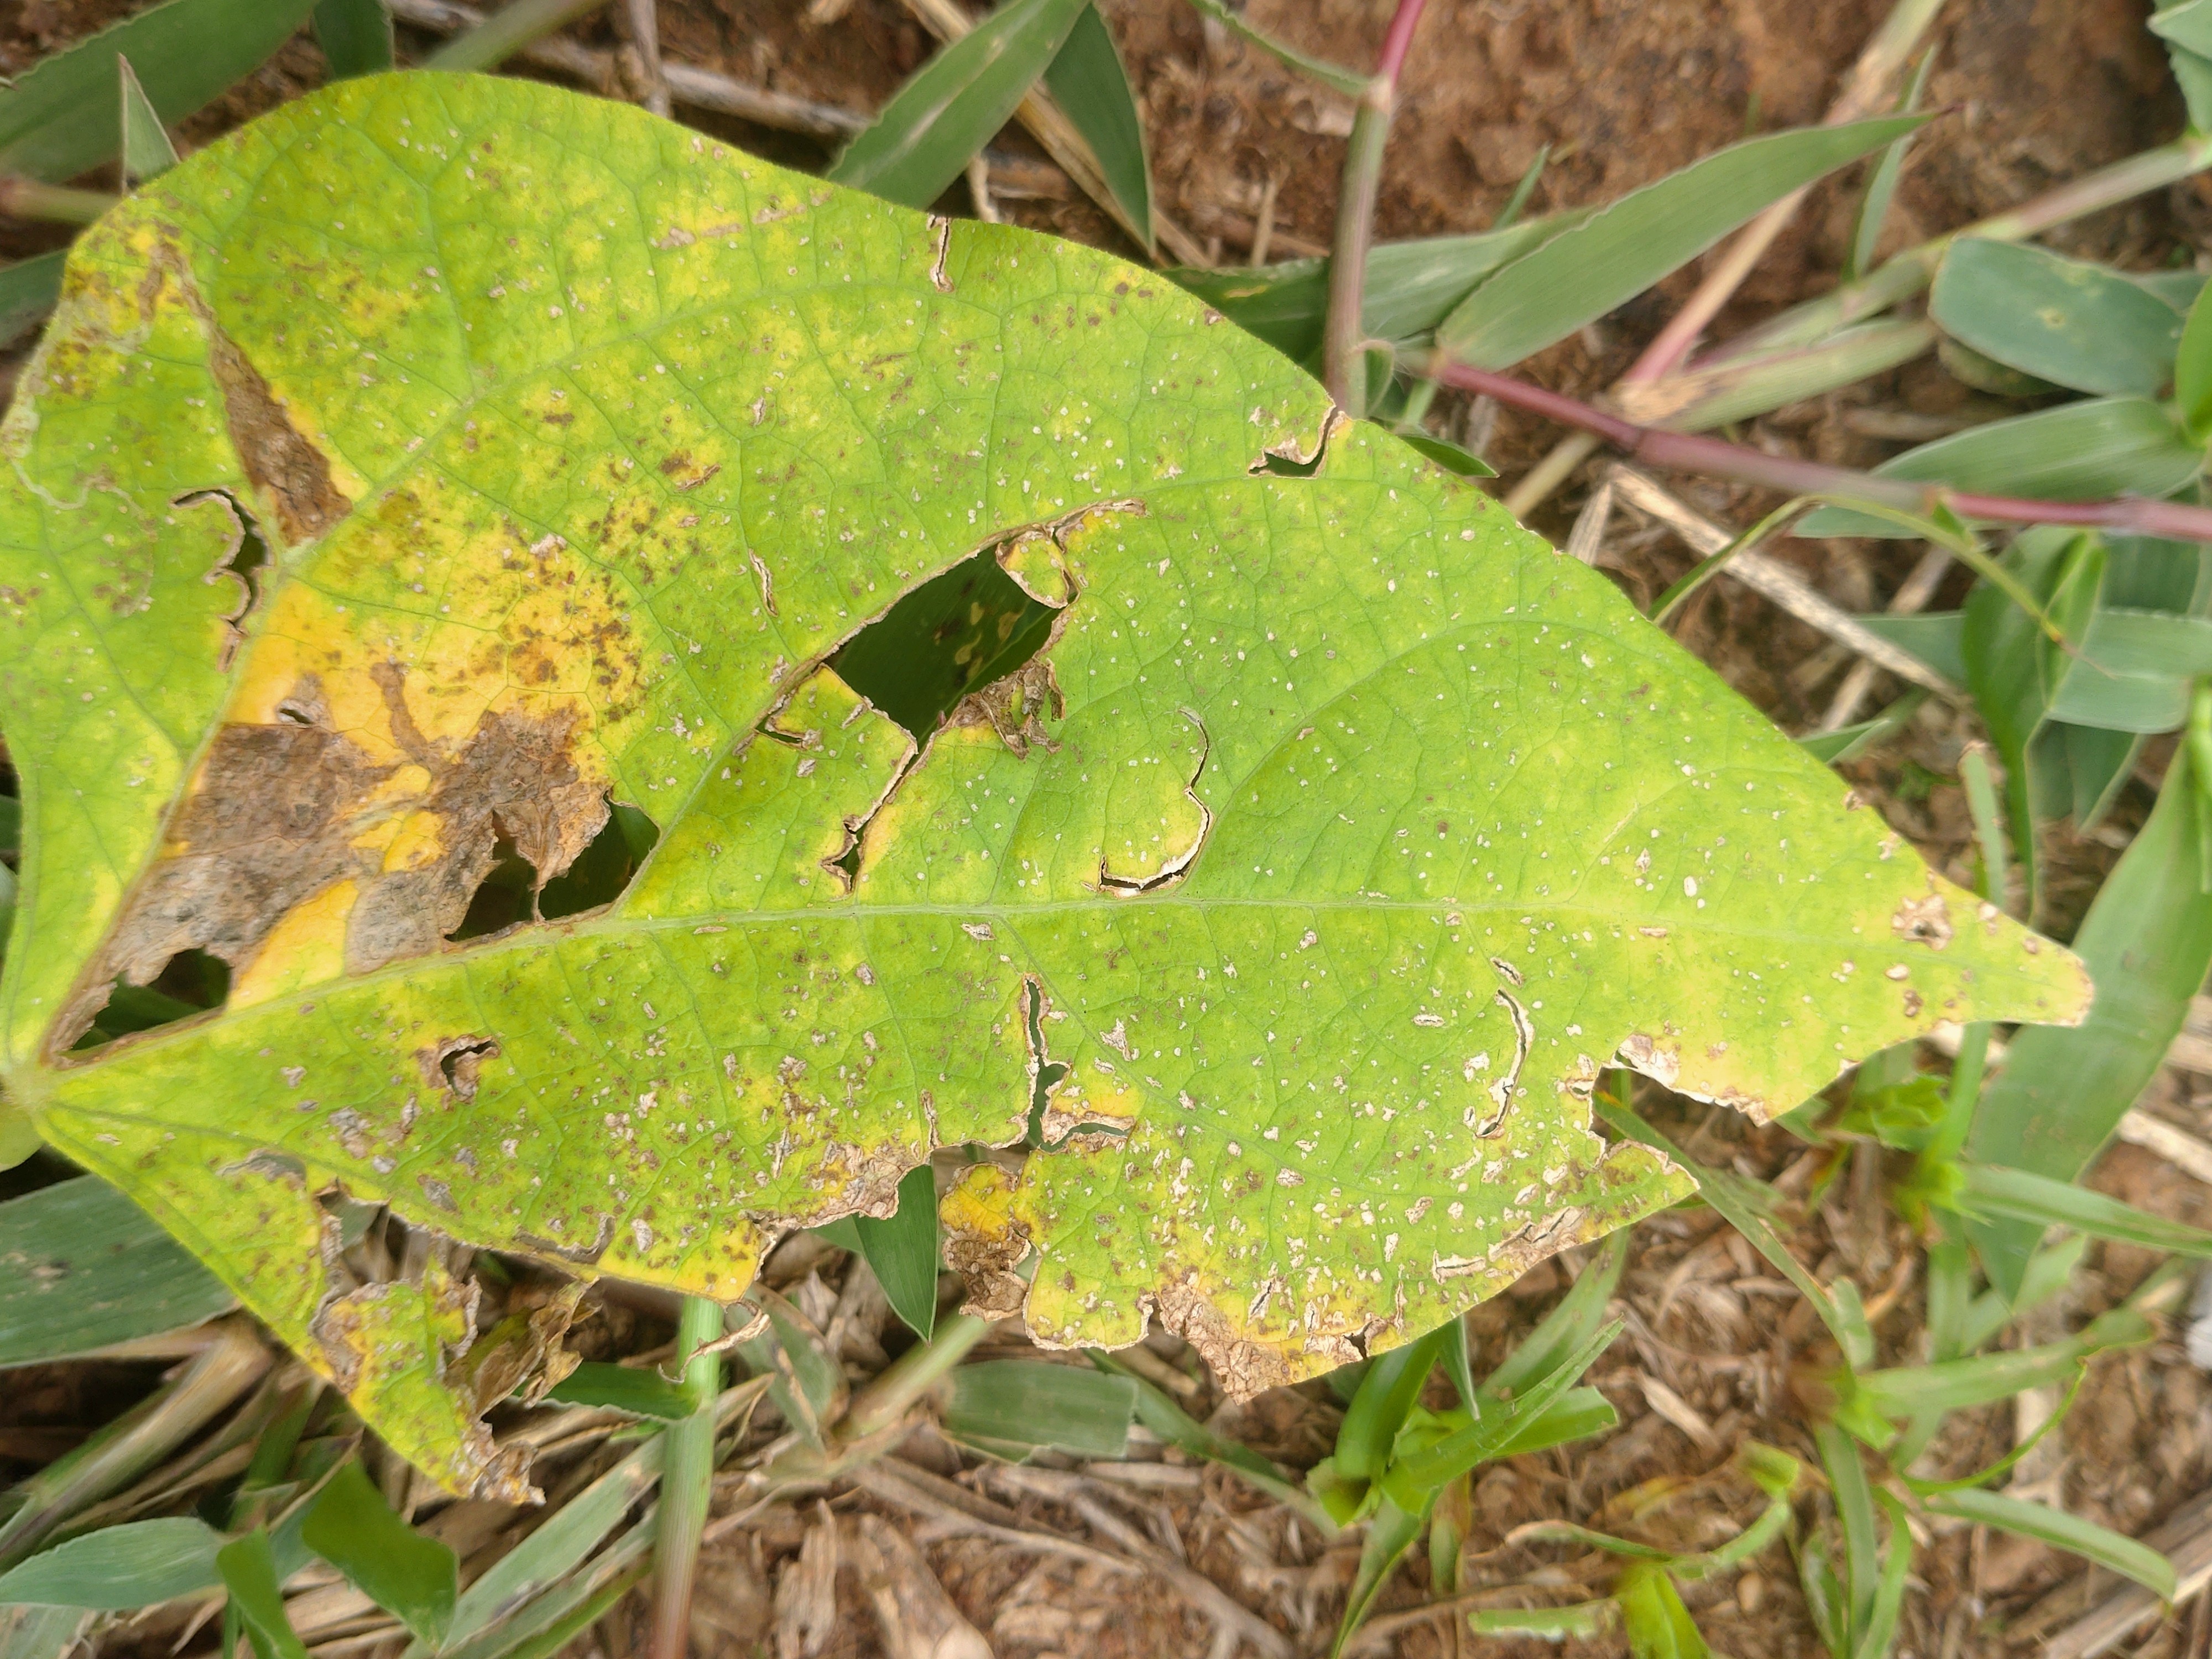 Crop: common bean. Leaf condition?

rust
